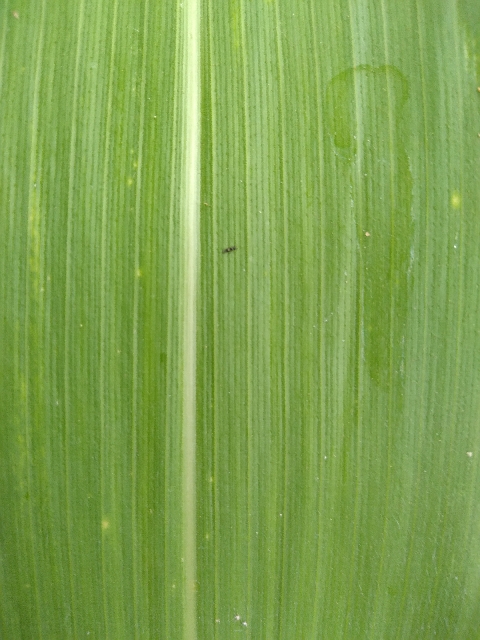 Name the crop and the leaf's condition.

maize, healthy
